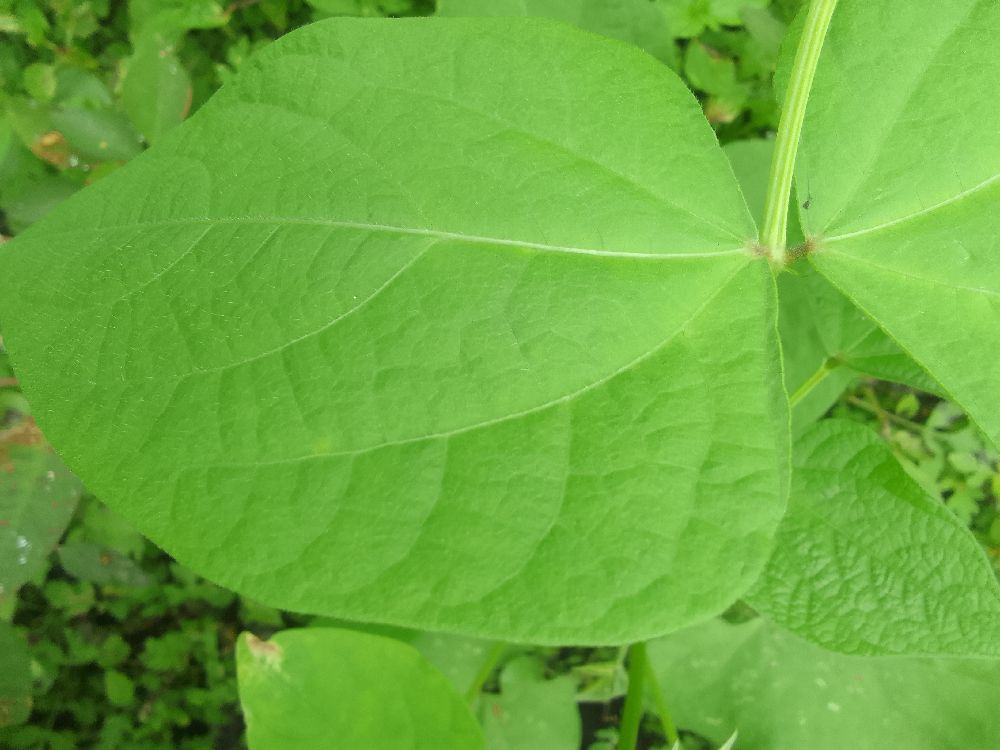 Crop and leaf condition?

common bean, healthy
